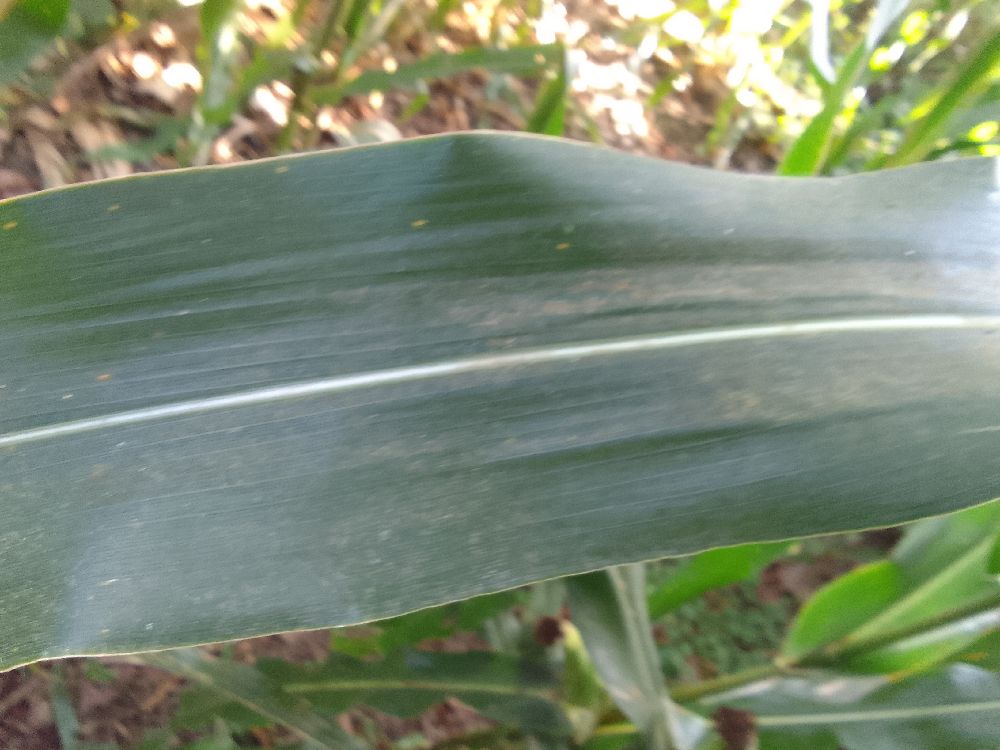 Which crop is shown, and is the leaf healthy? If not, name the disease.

maize, healthy
